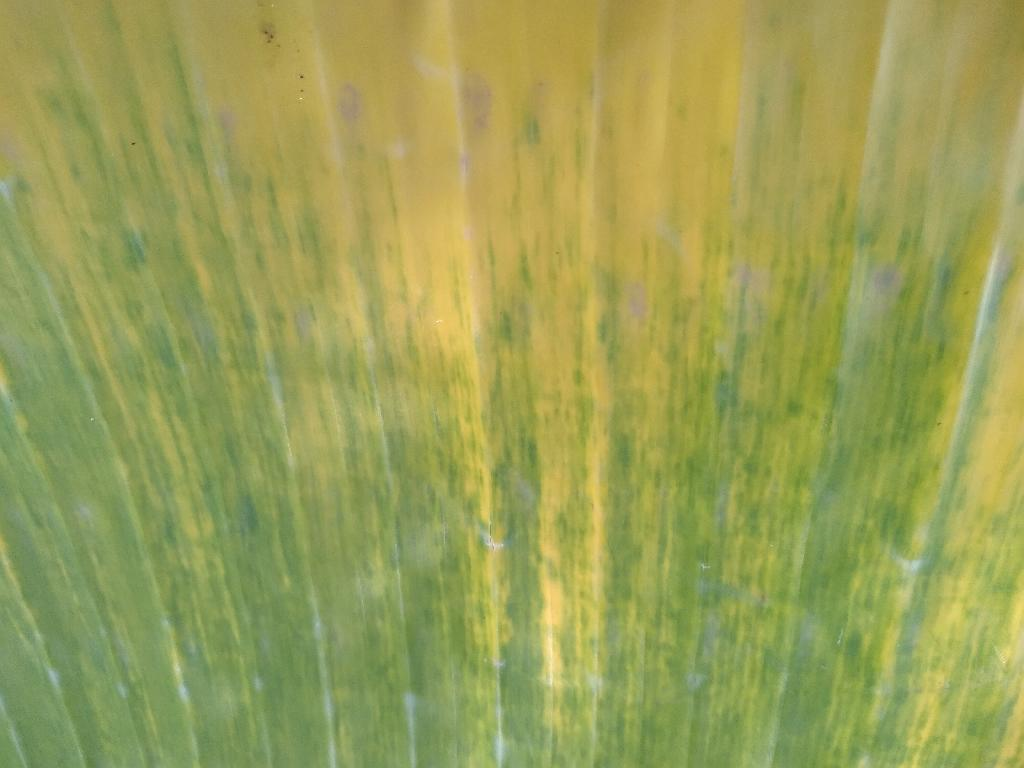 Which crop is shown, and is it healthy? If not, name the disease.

banana, fusarium wilt race 1
